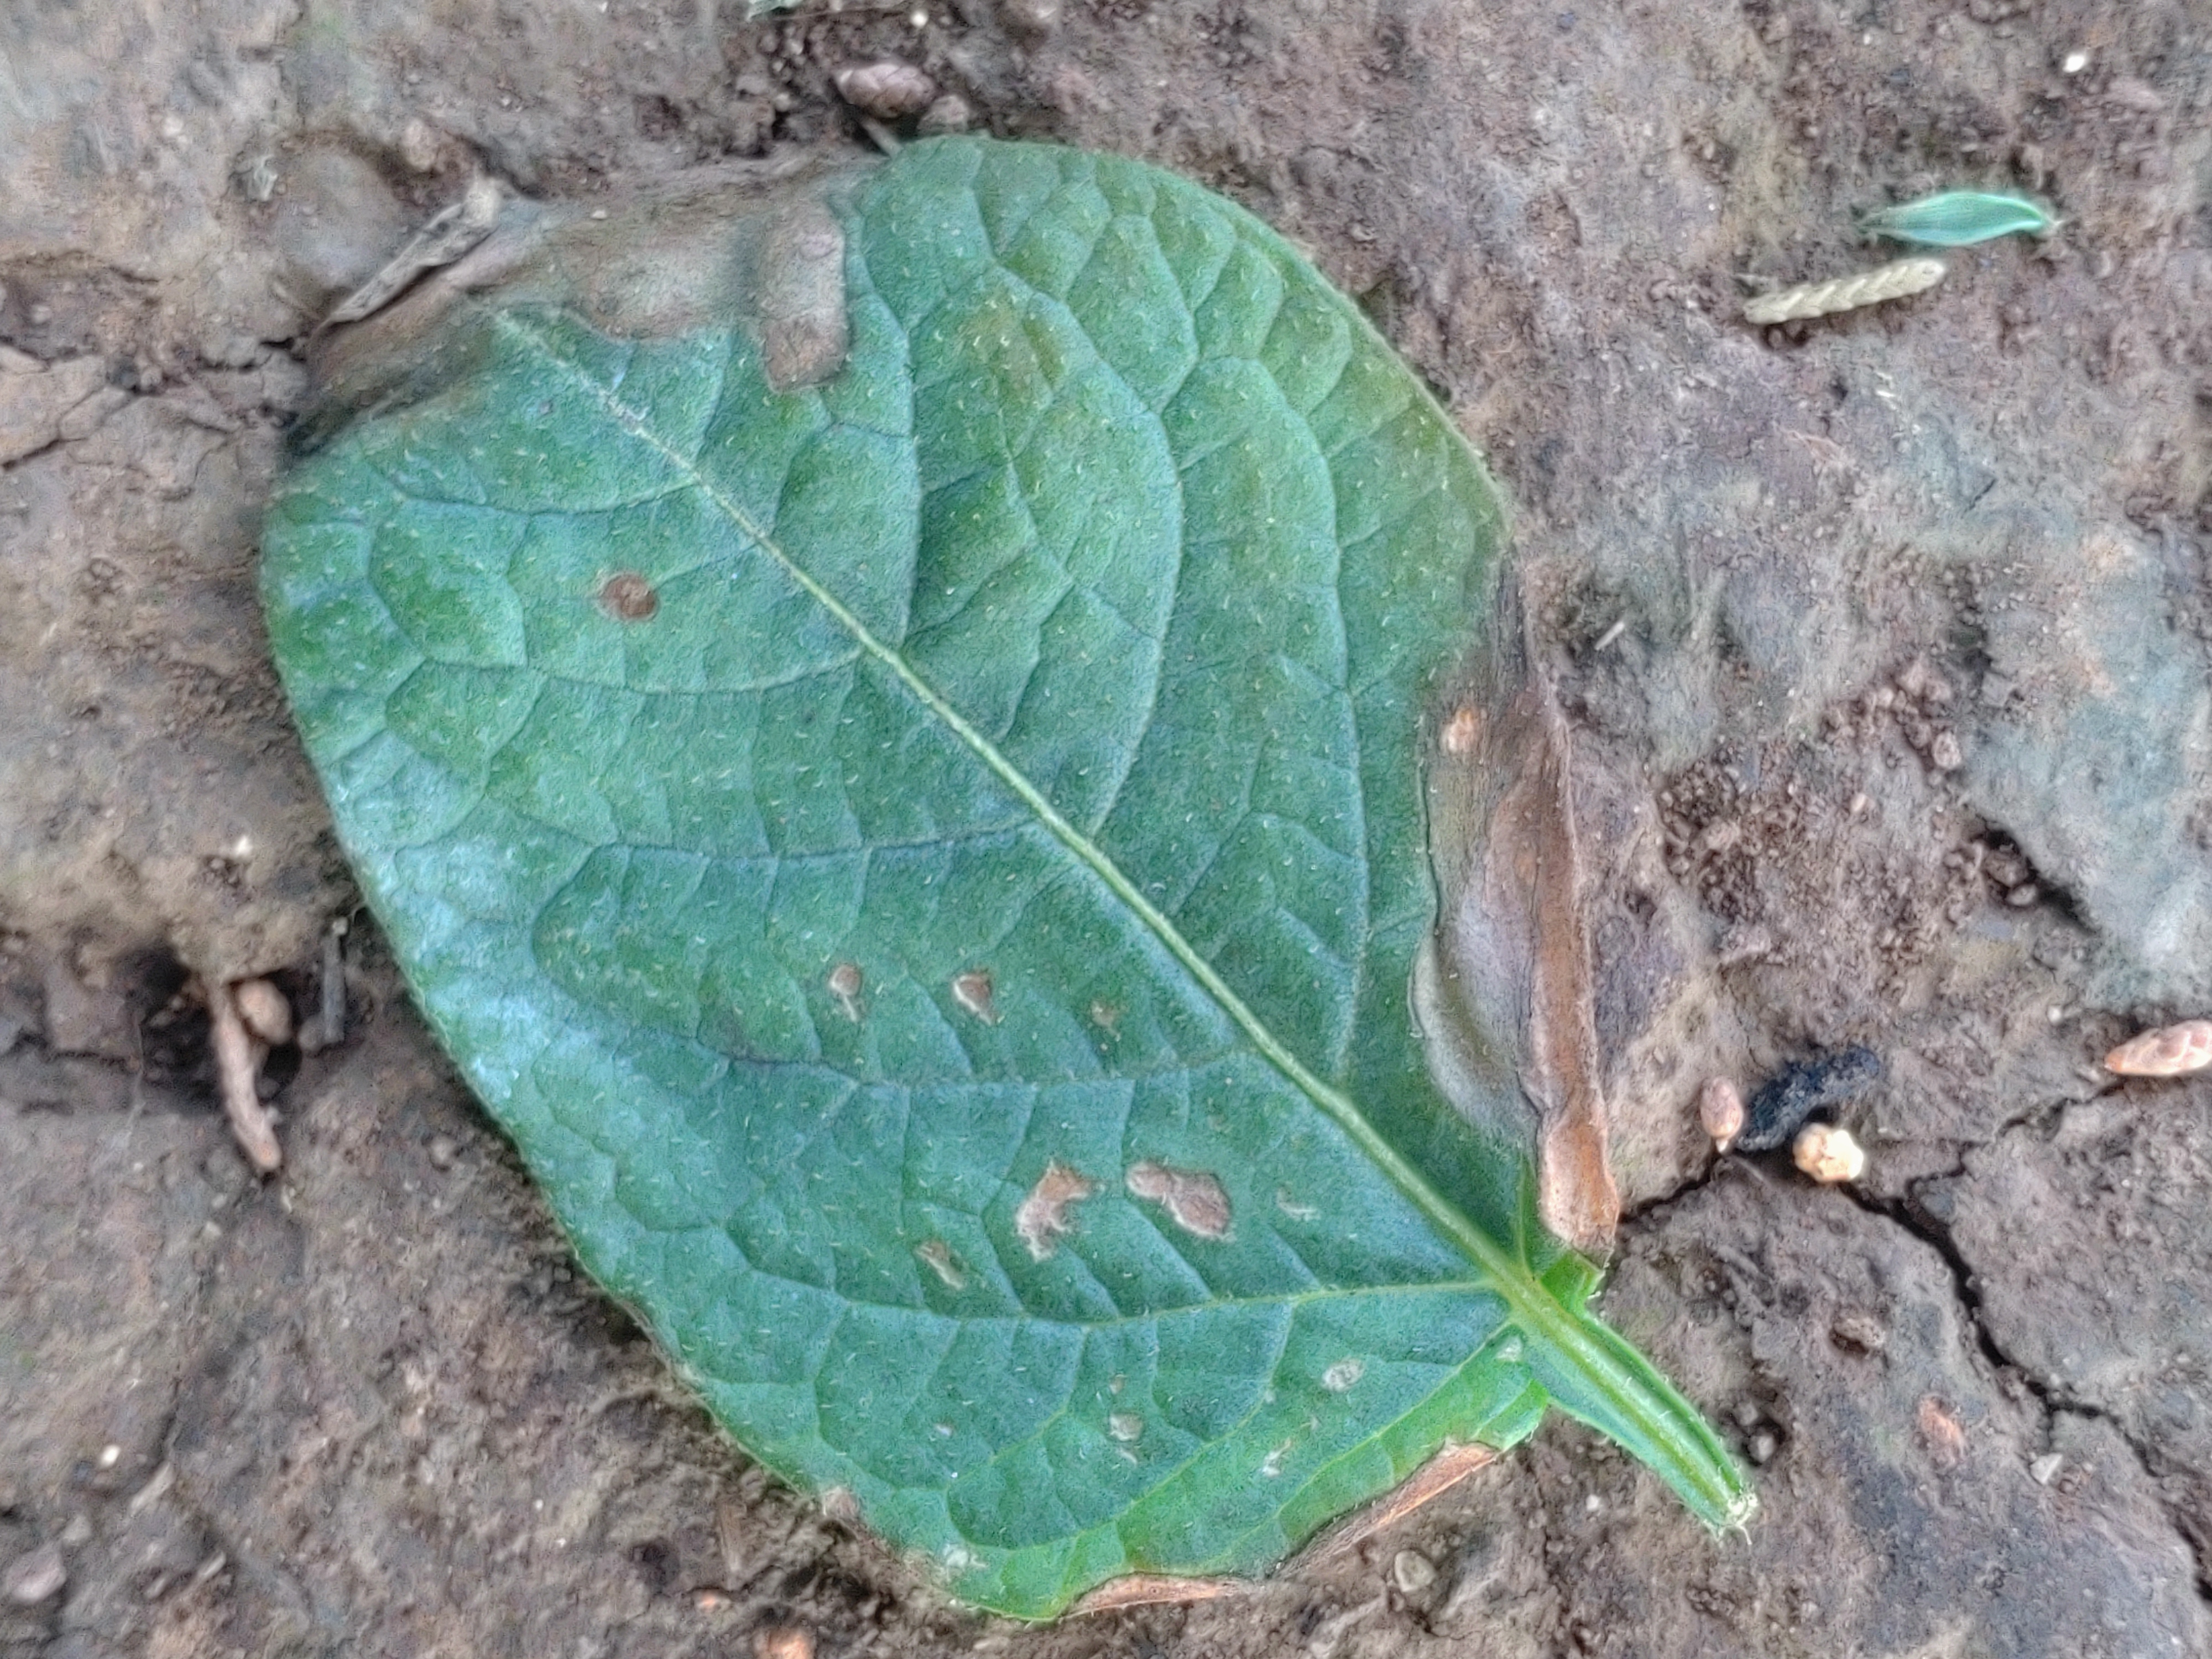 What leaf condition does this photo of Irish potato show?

early blight
